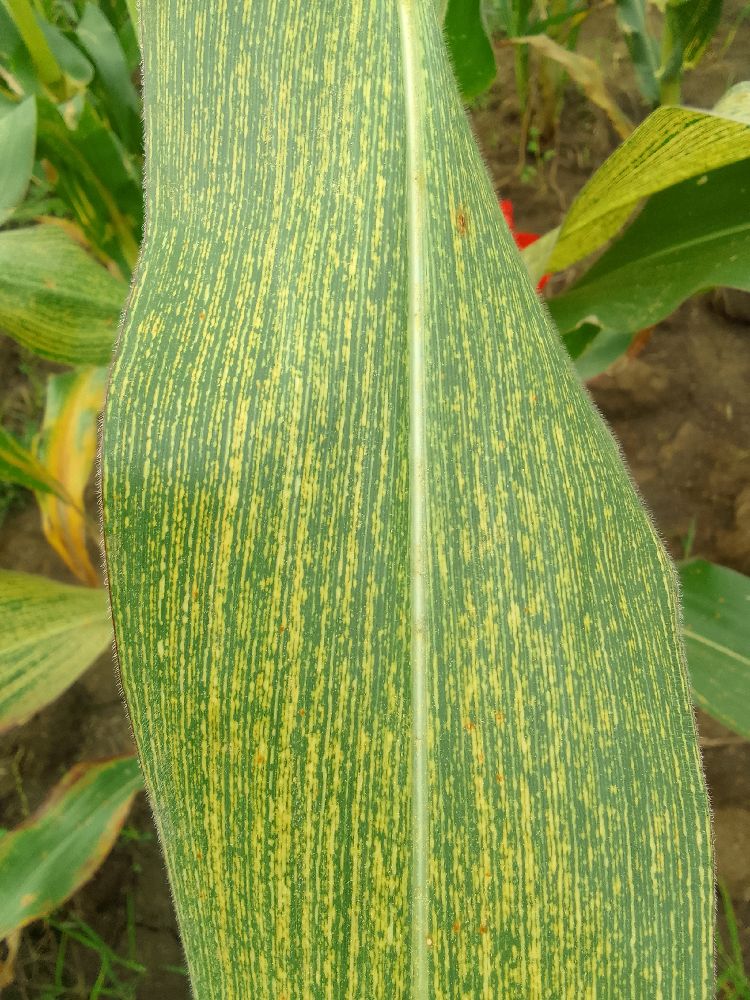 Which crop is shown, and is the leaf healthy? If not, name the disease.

maize, maize streak virus
